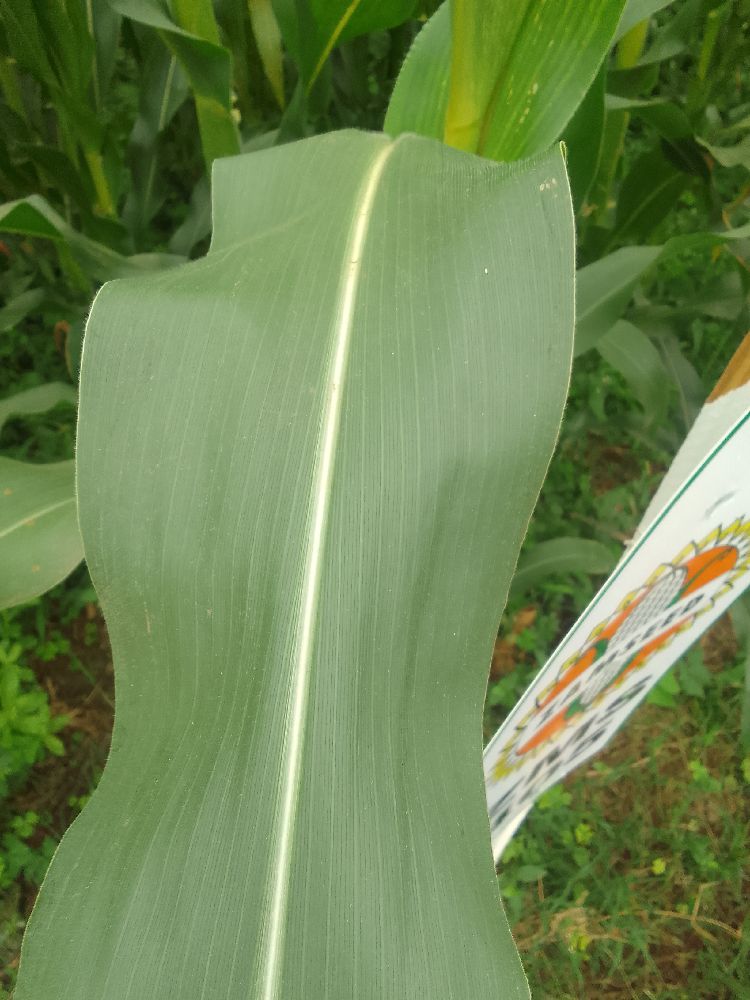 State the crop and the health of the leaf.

maize, healthy
